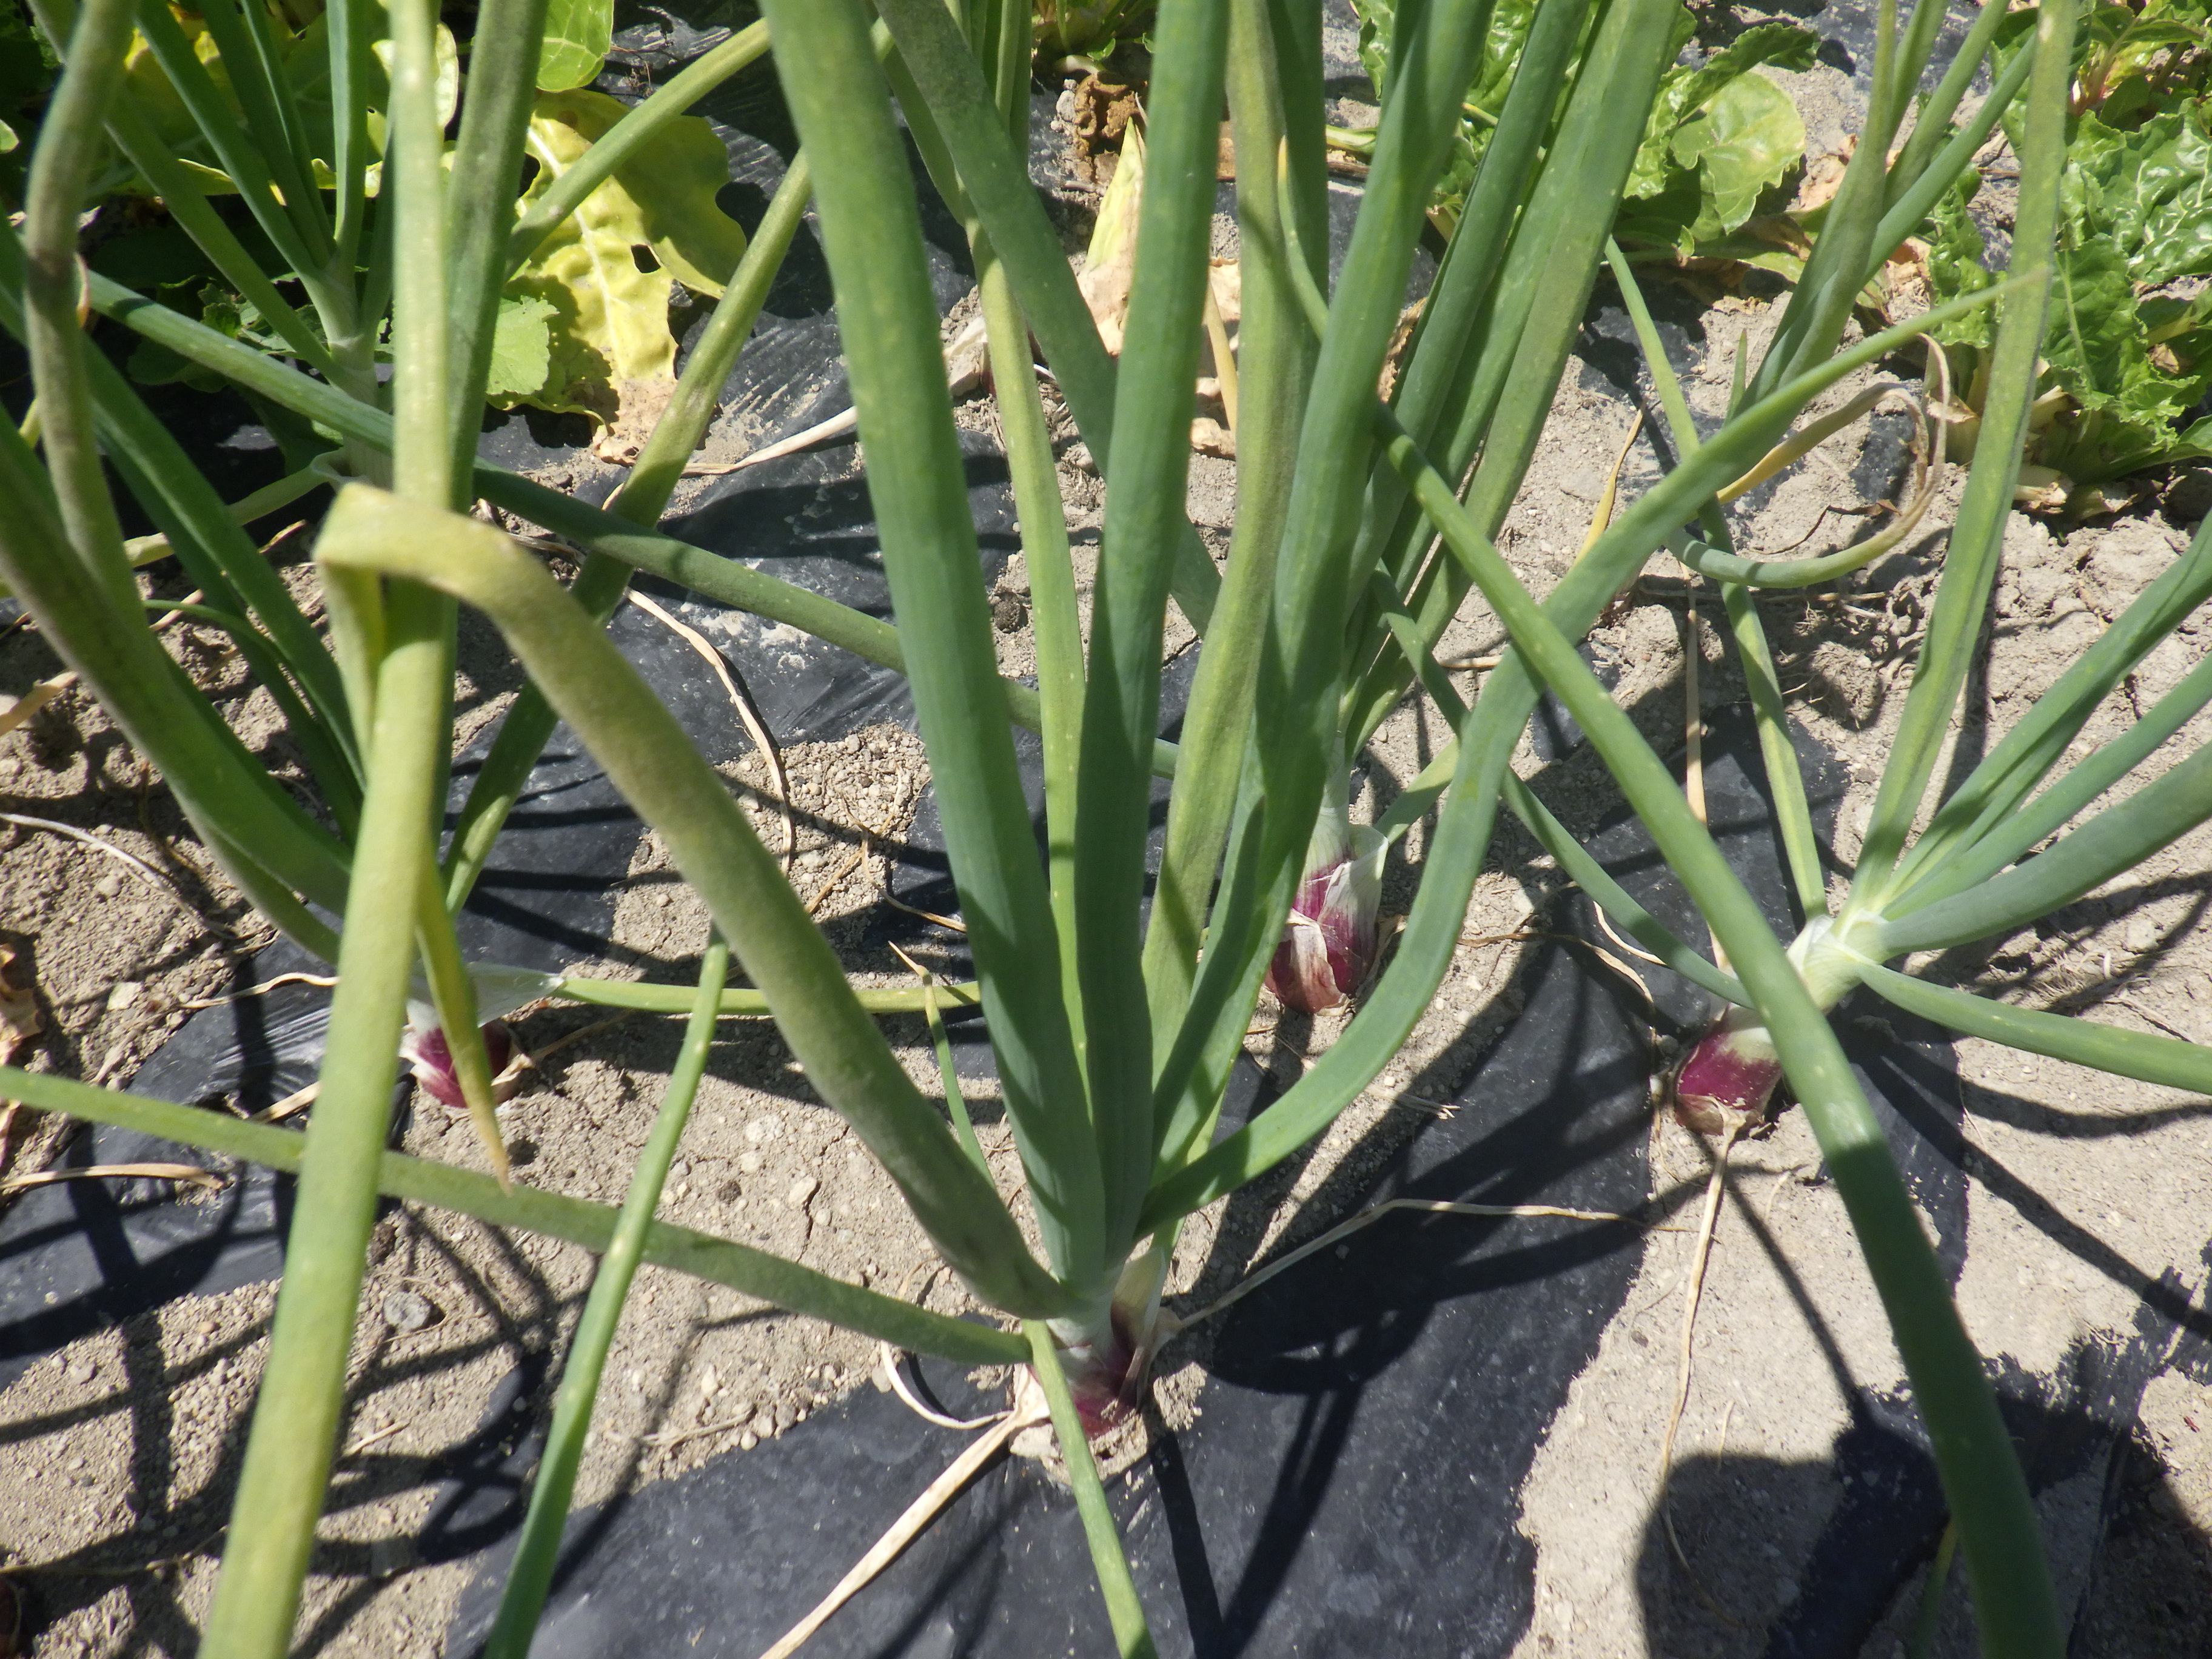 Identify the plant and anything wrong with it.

onion, downy mildew
